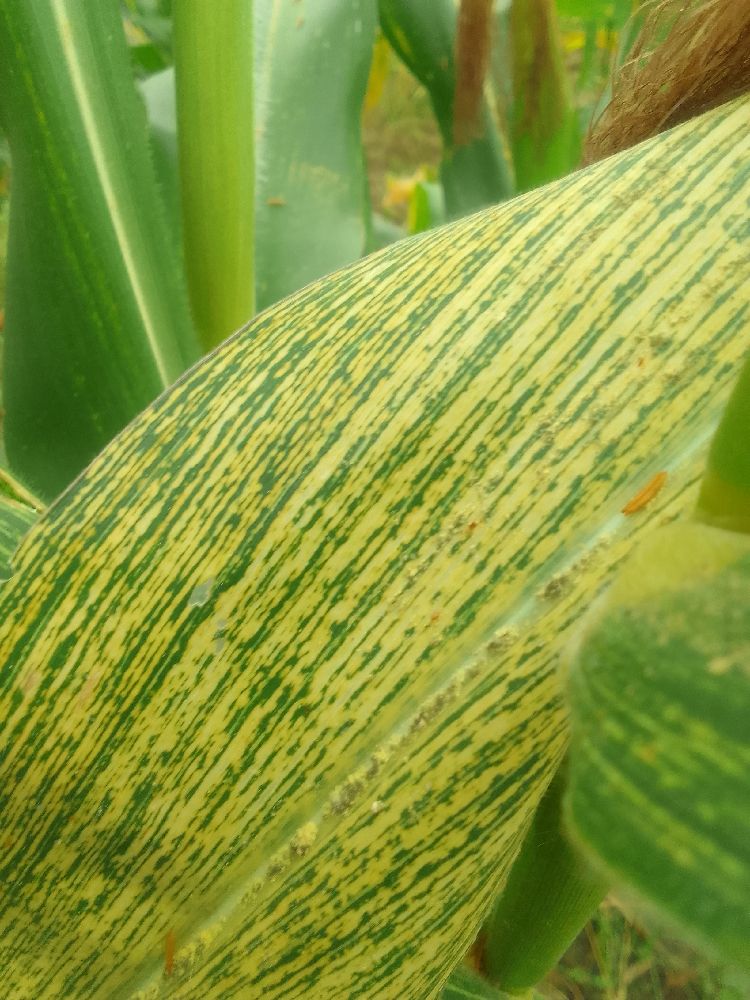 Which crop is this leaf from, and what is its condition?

maize, maize streak virus
